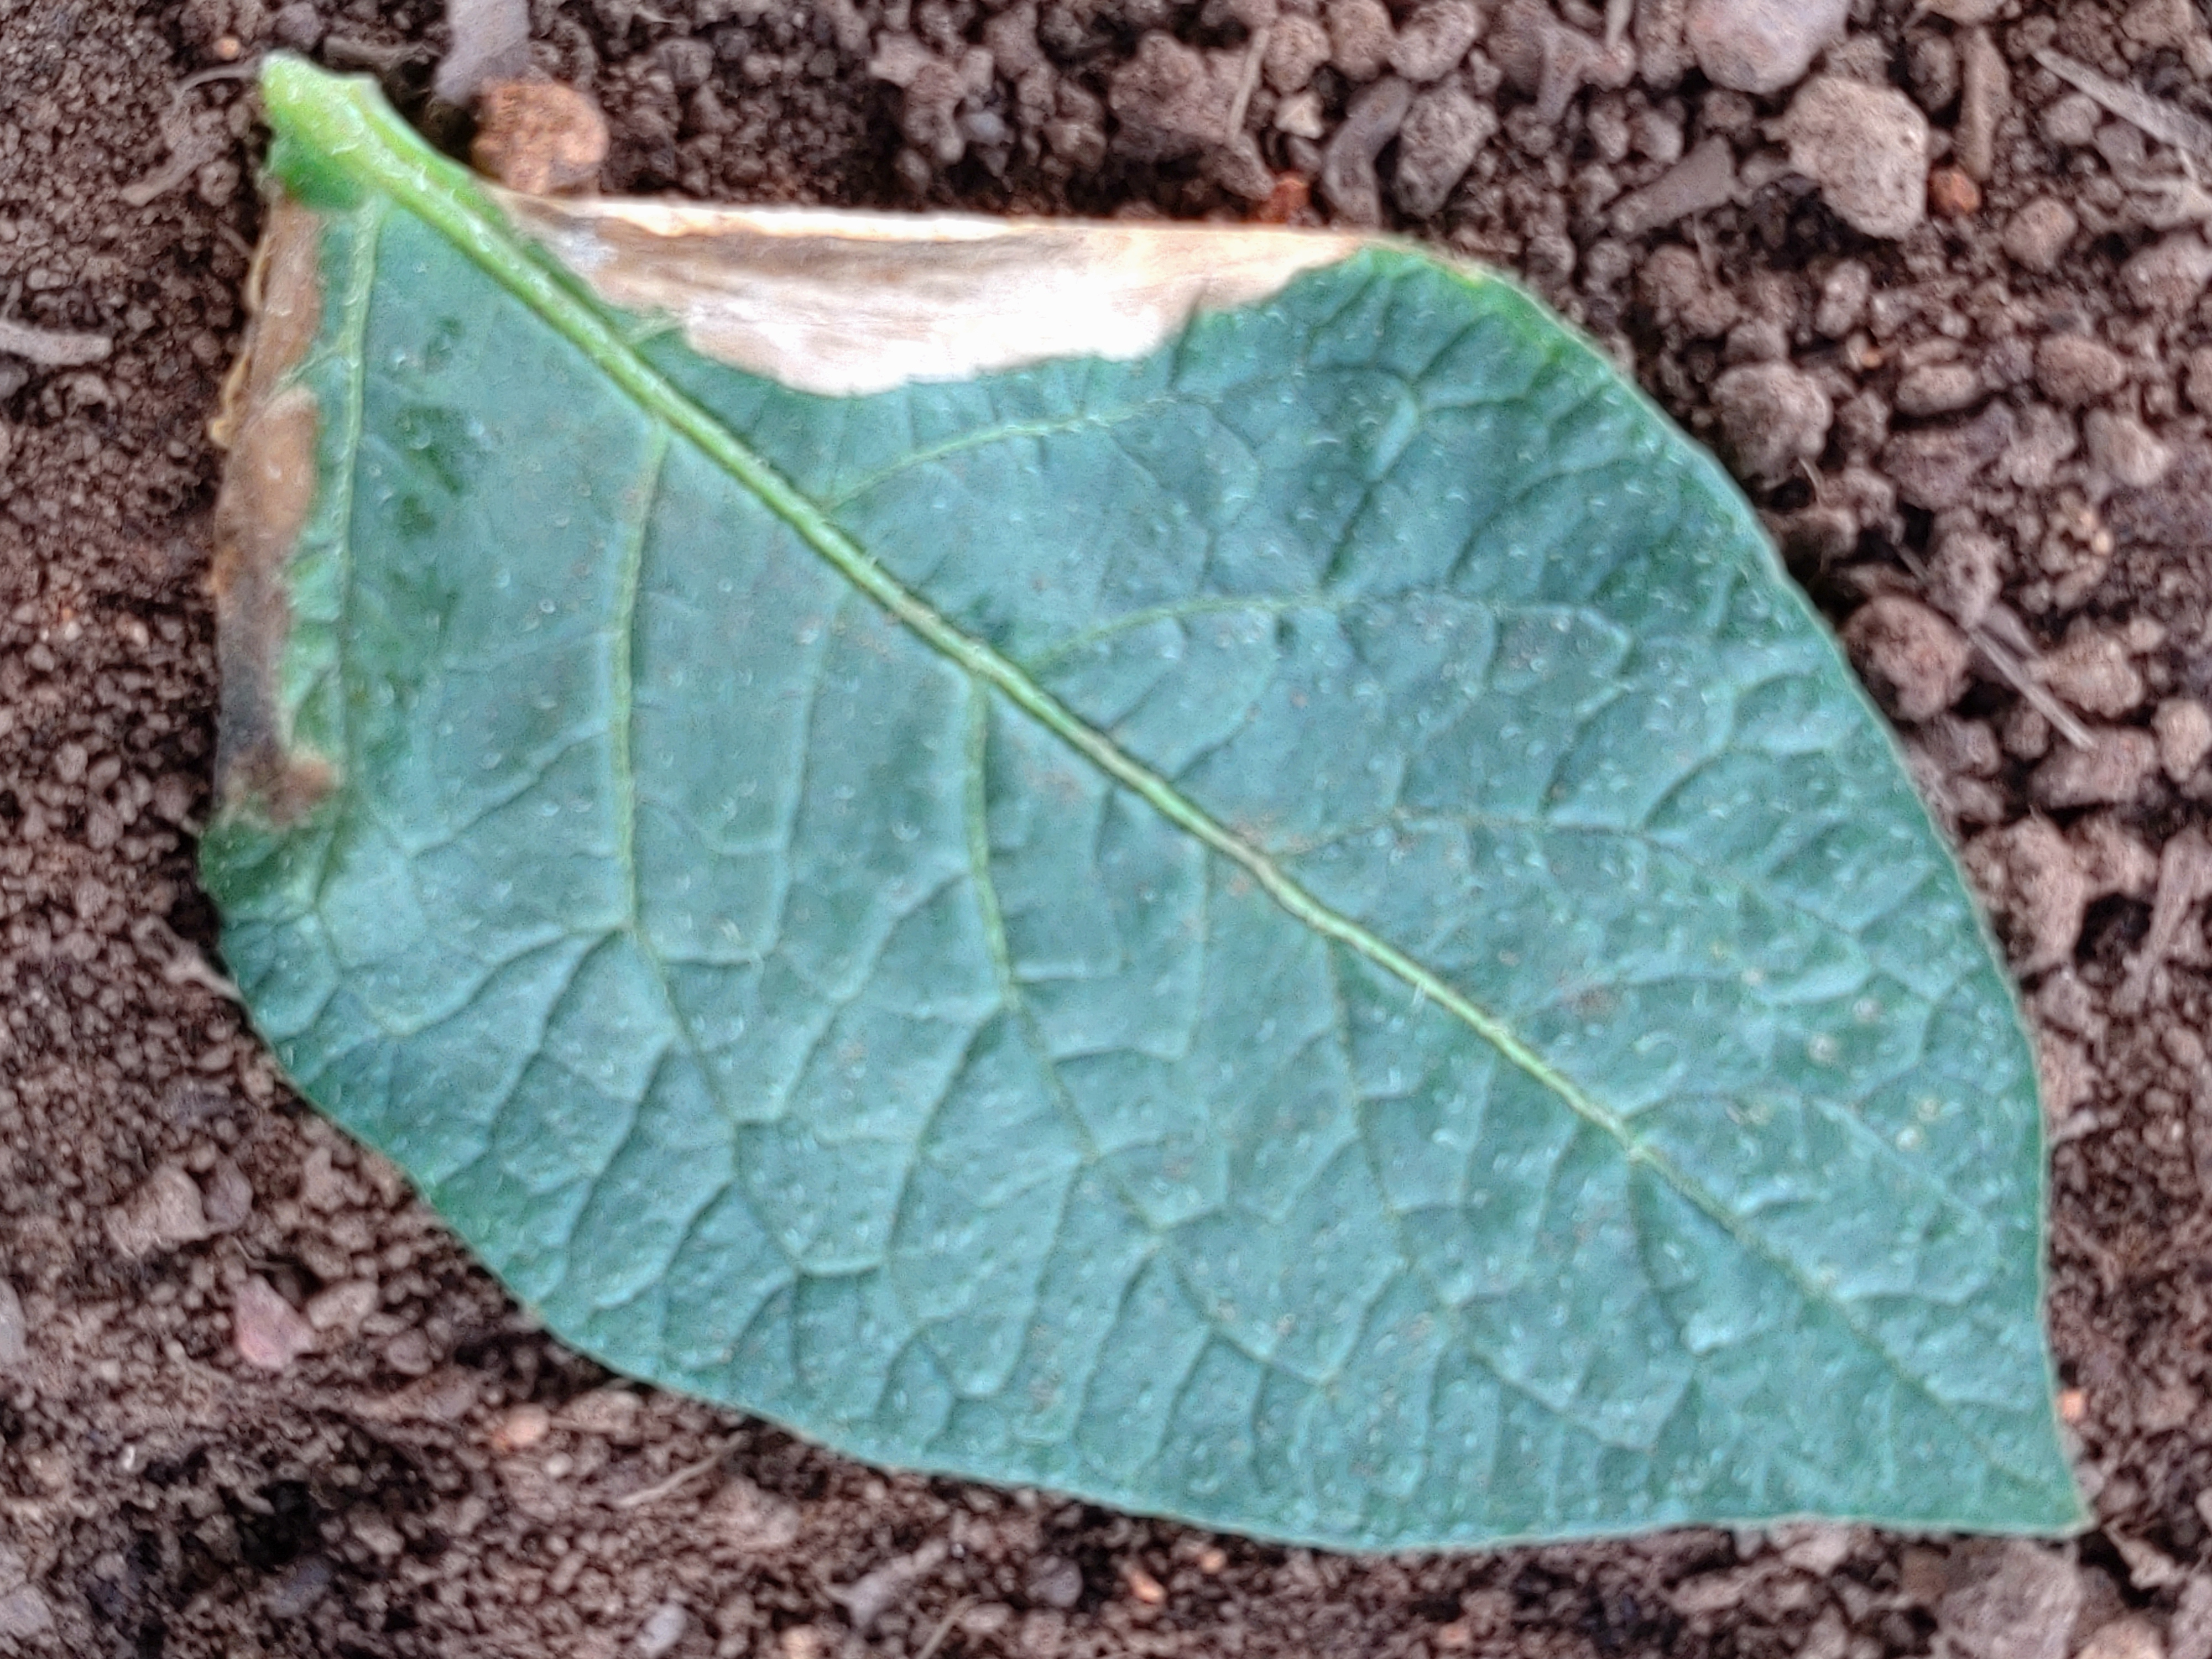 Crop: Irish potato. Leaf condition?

early blight
